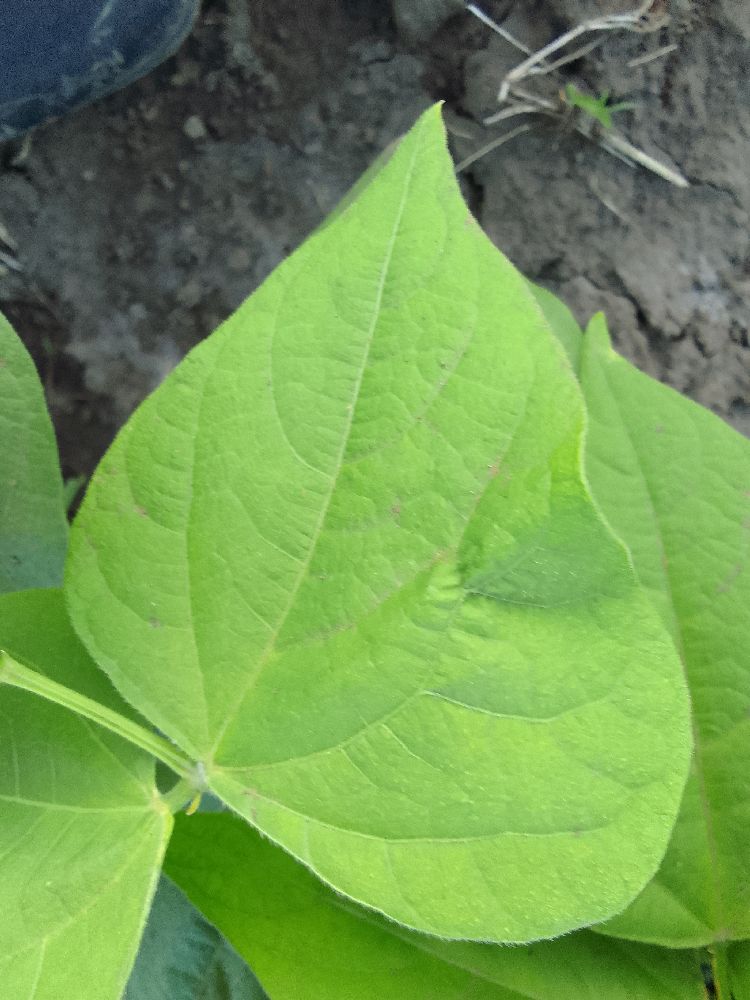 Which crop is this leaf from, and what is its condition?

common bean, healthy
